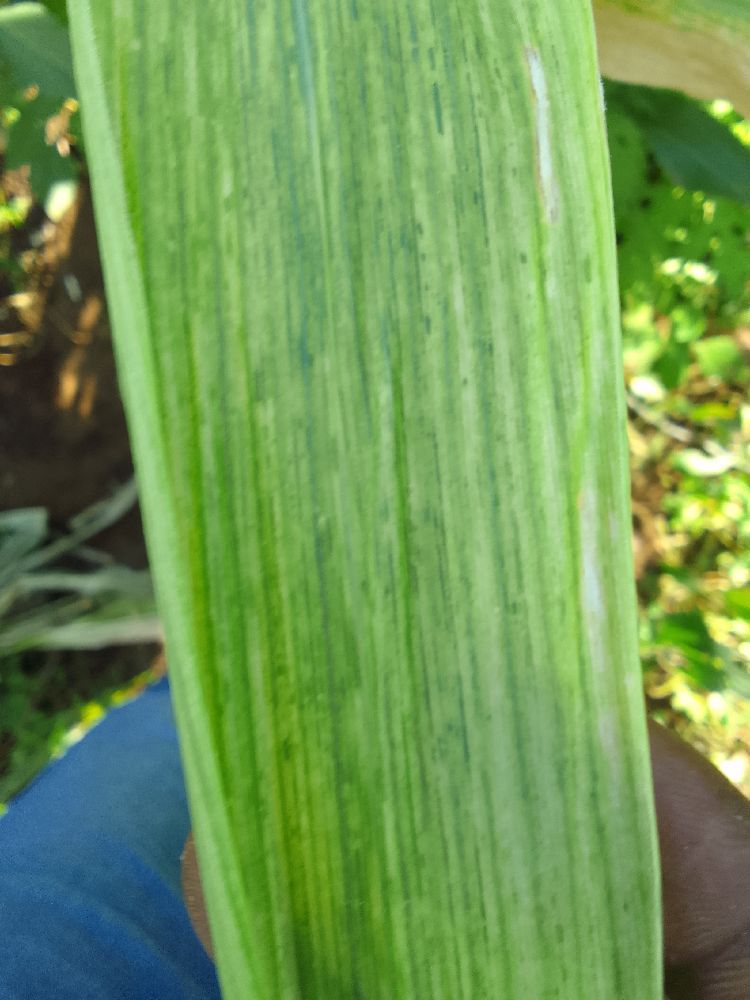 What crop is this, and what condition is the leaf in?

maize, maize lethal necrosis
